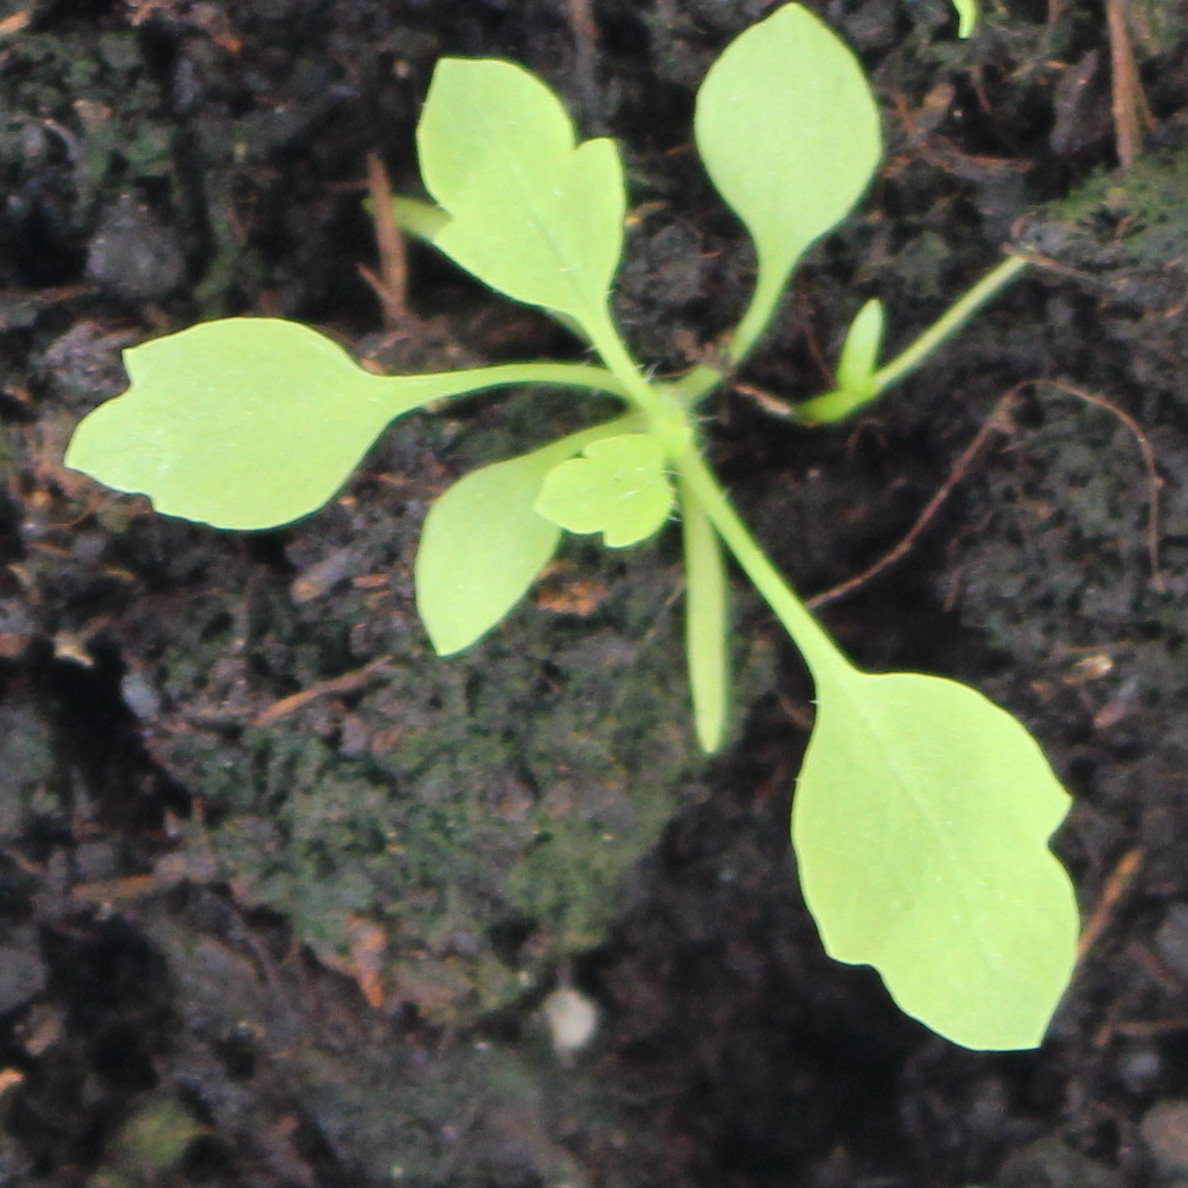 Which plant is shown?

Papaver rhoeas
